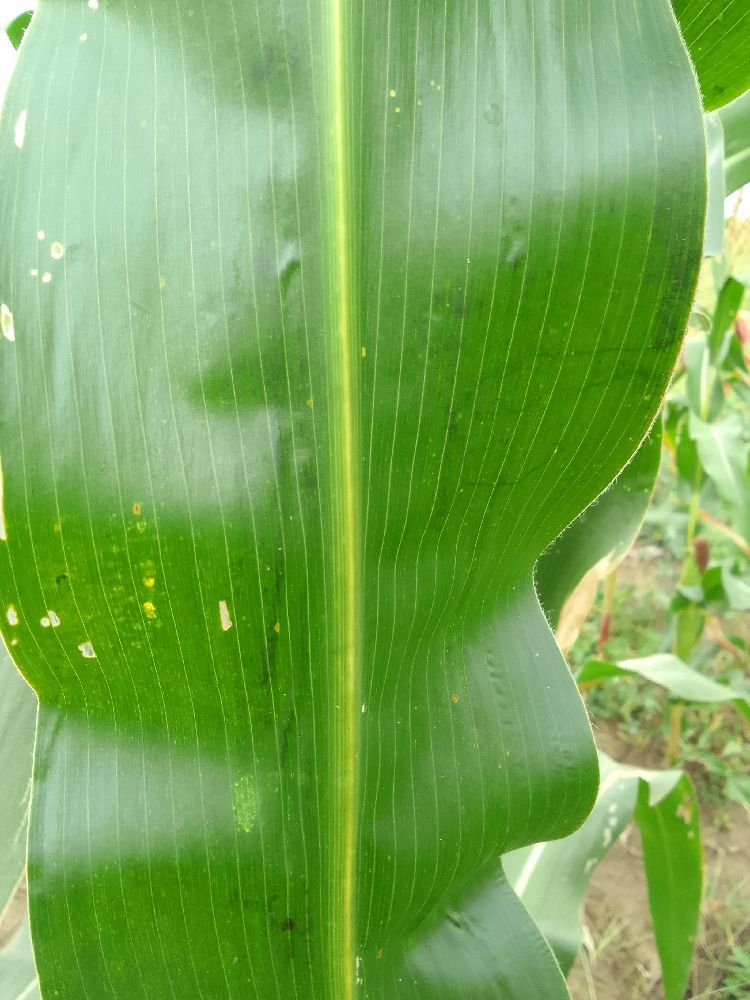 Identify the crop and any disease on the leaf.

maize, healthy
